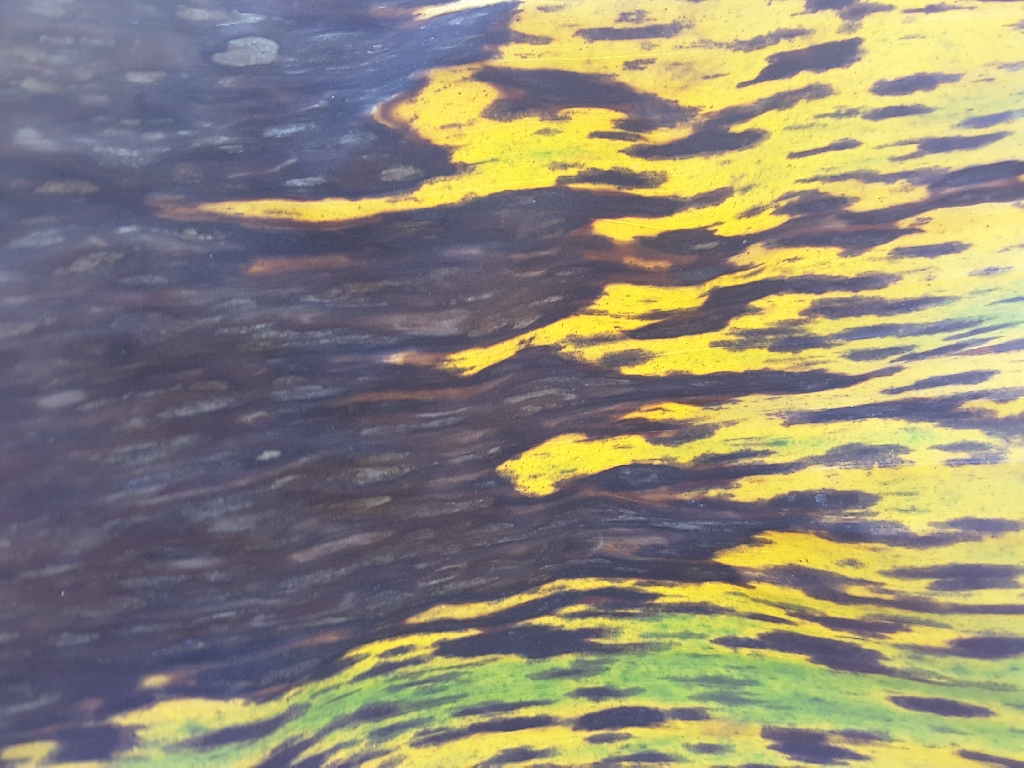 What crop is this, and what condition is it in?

banana, black sigatoka
